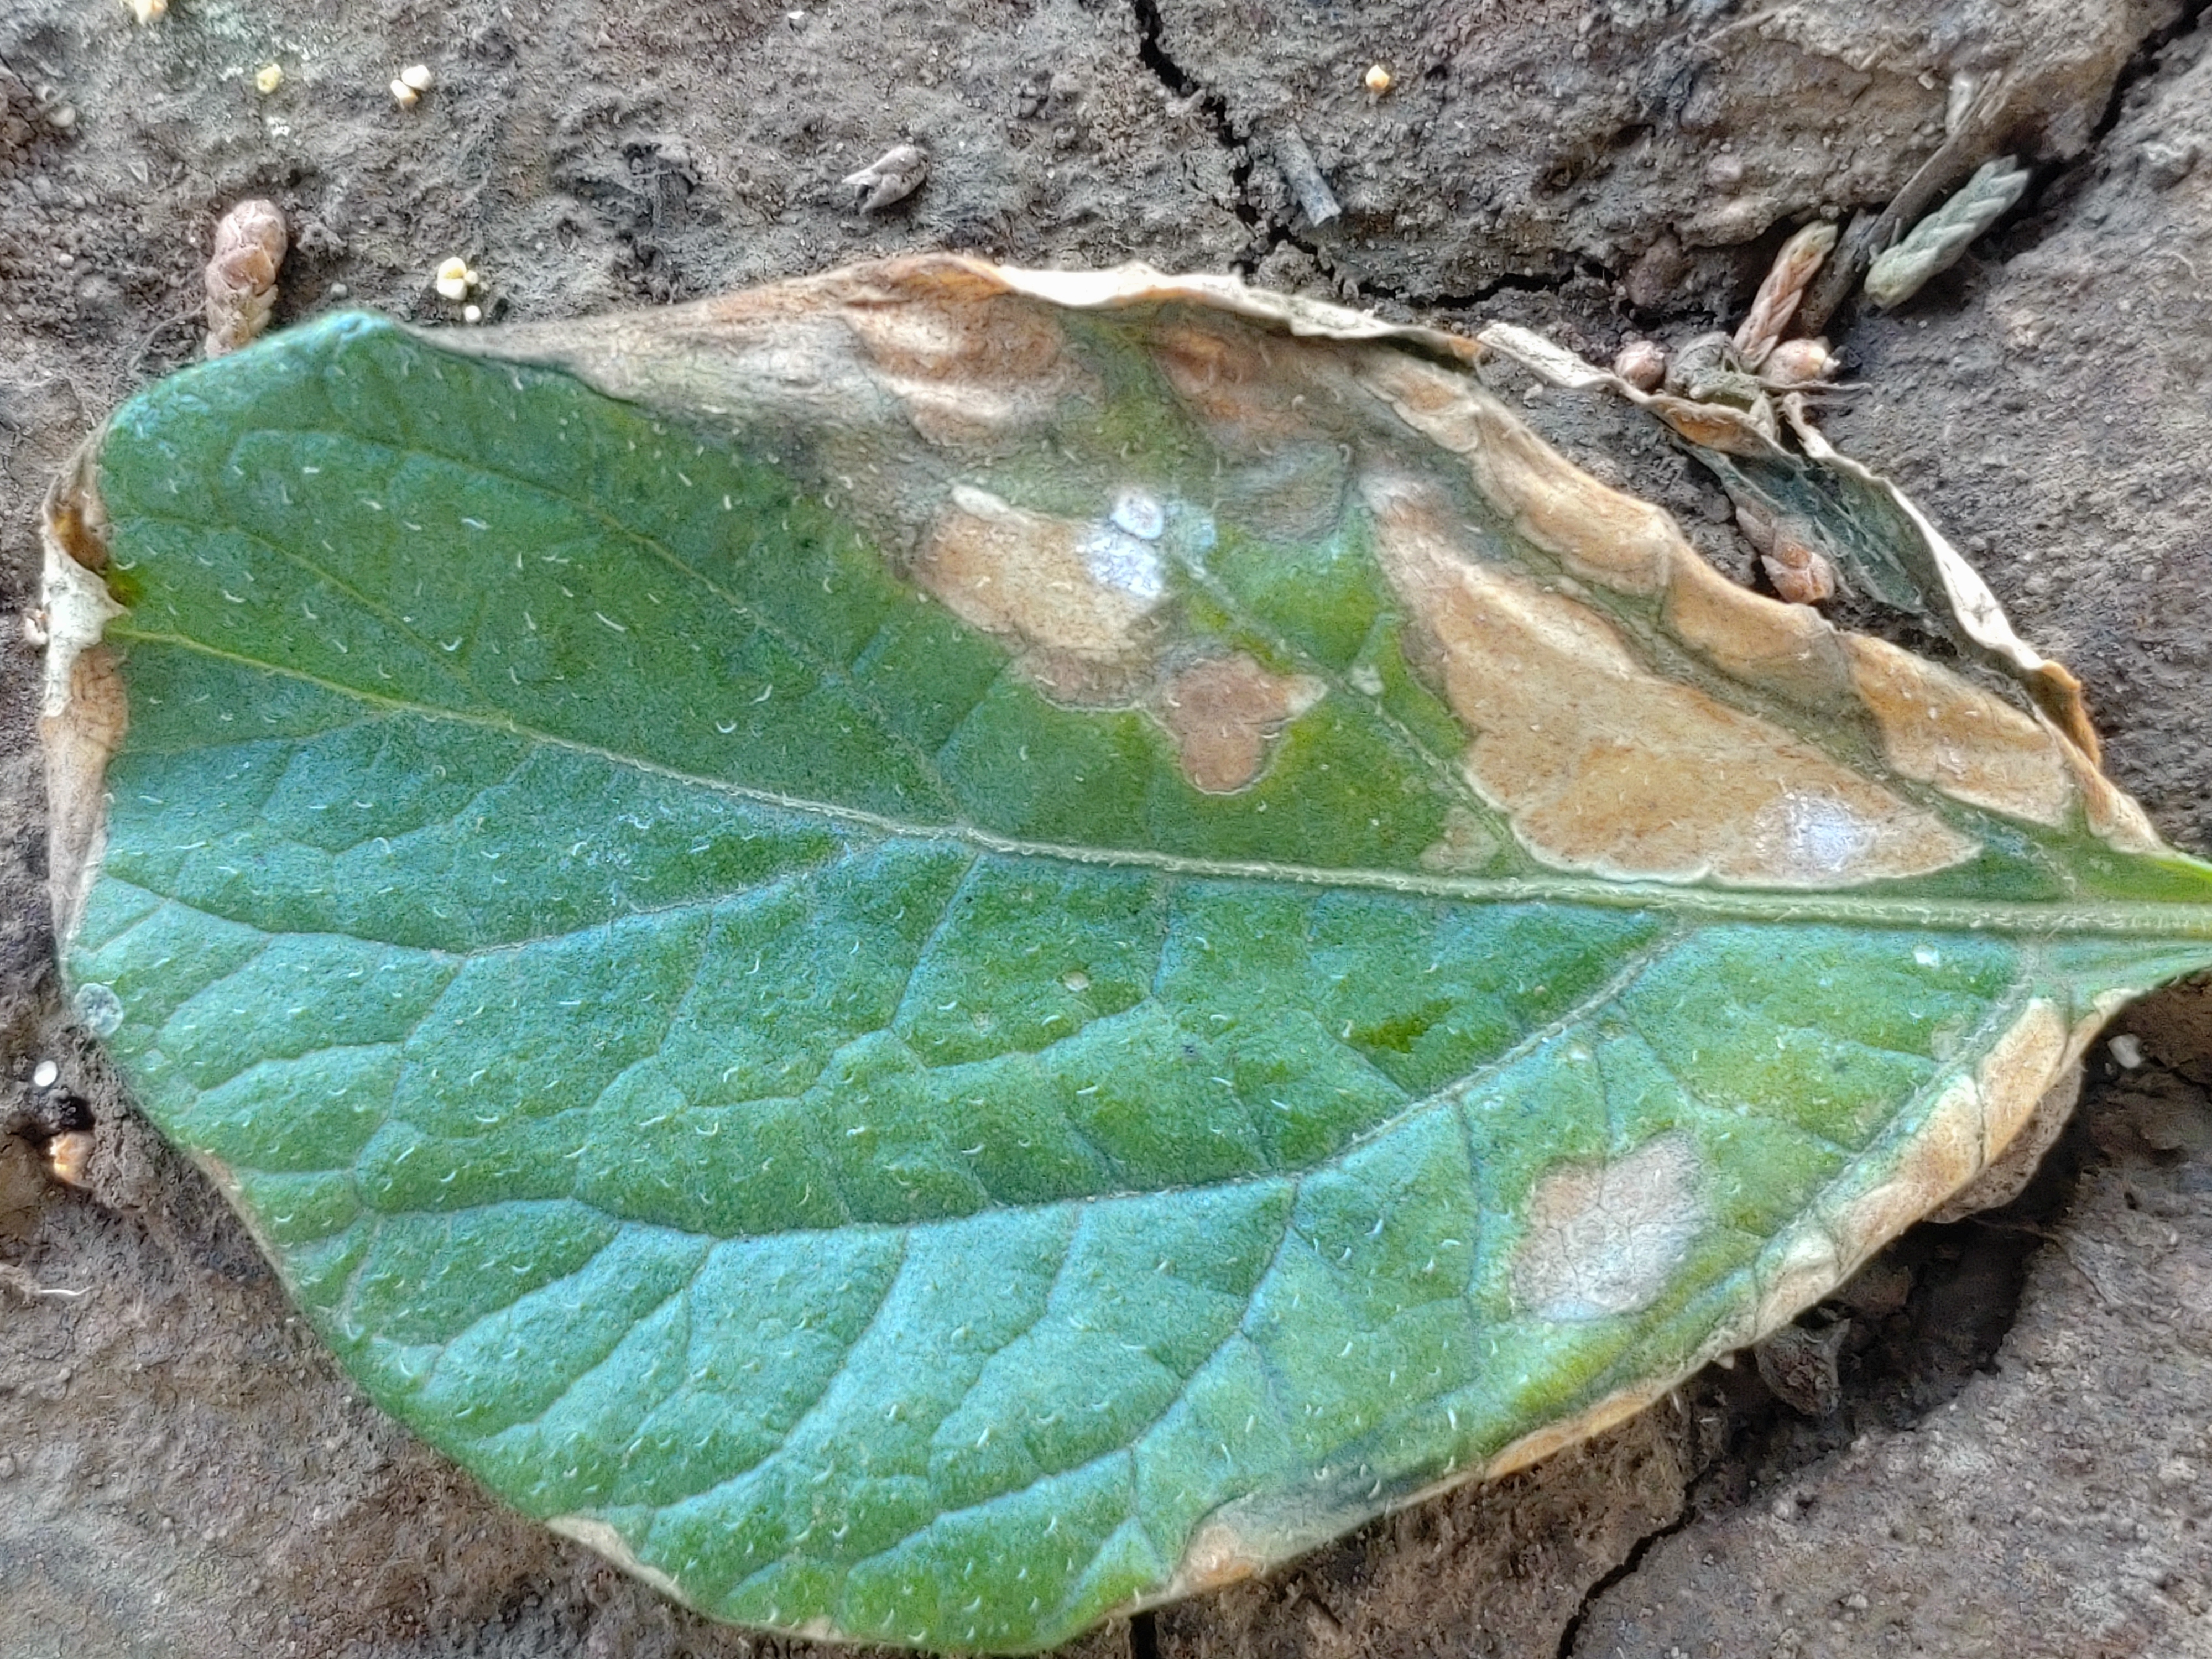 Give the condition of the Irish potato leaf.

early blight
